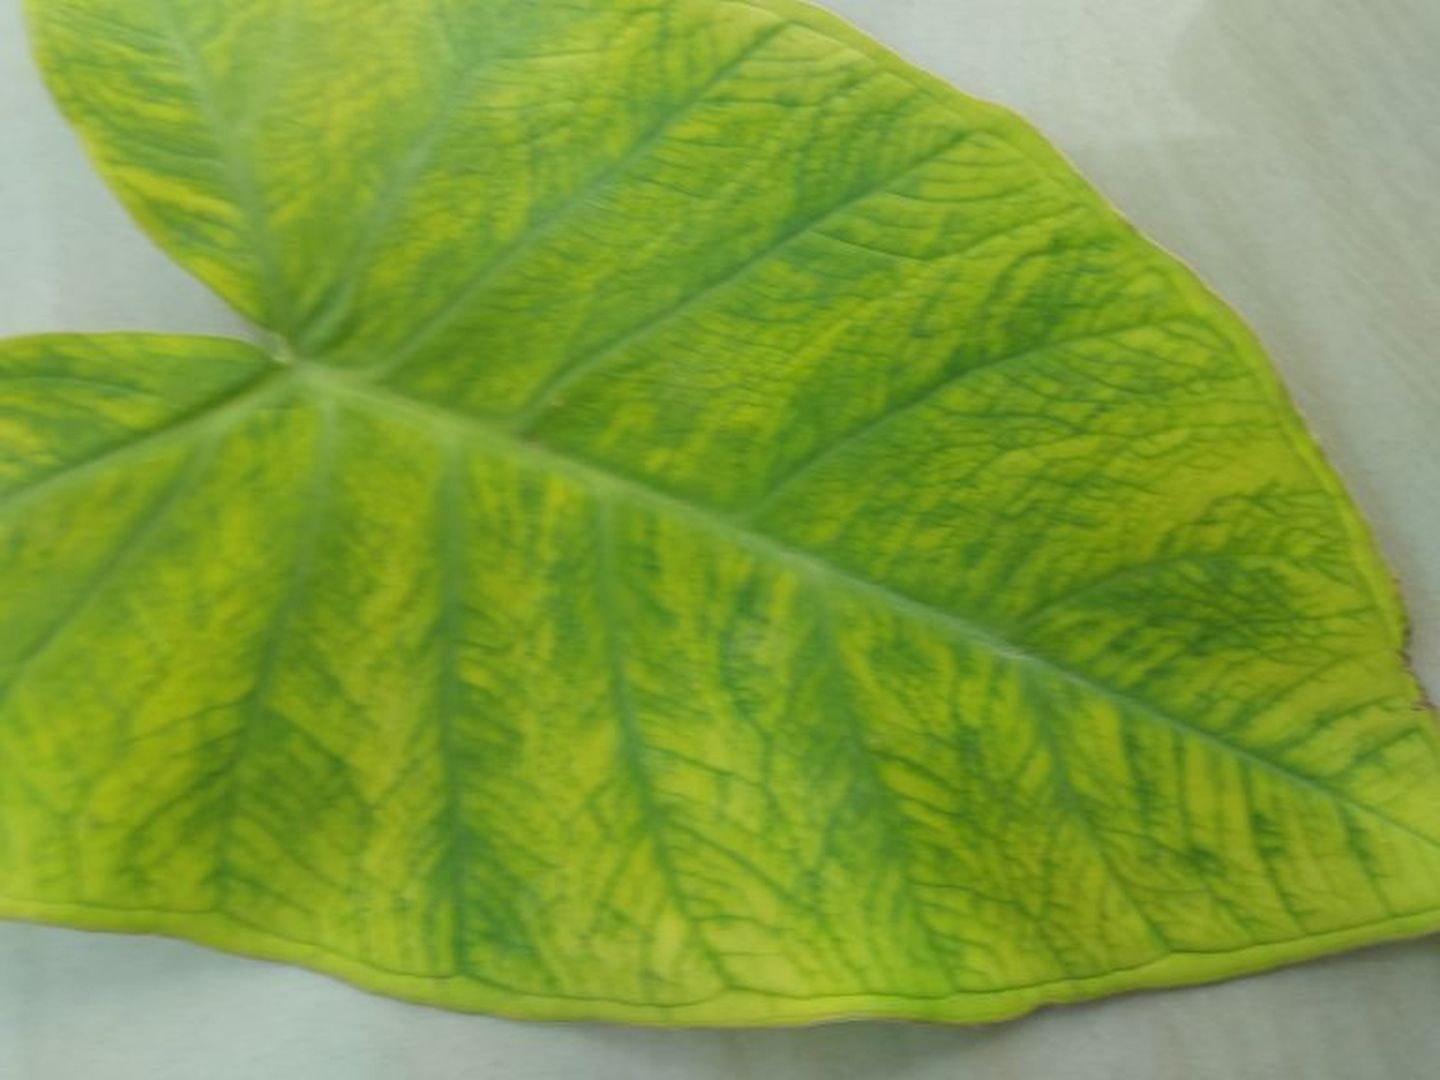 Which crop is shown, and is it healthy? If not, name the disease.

taro, mosaic
